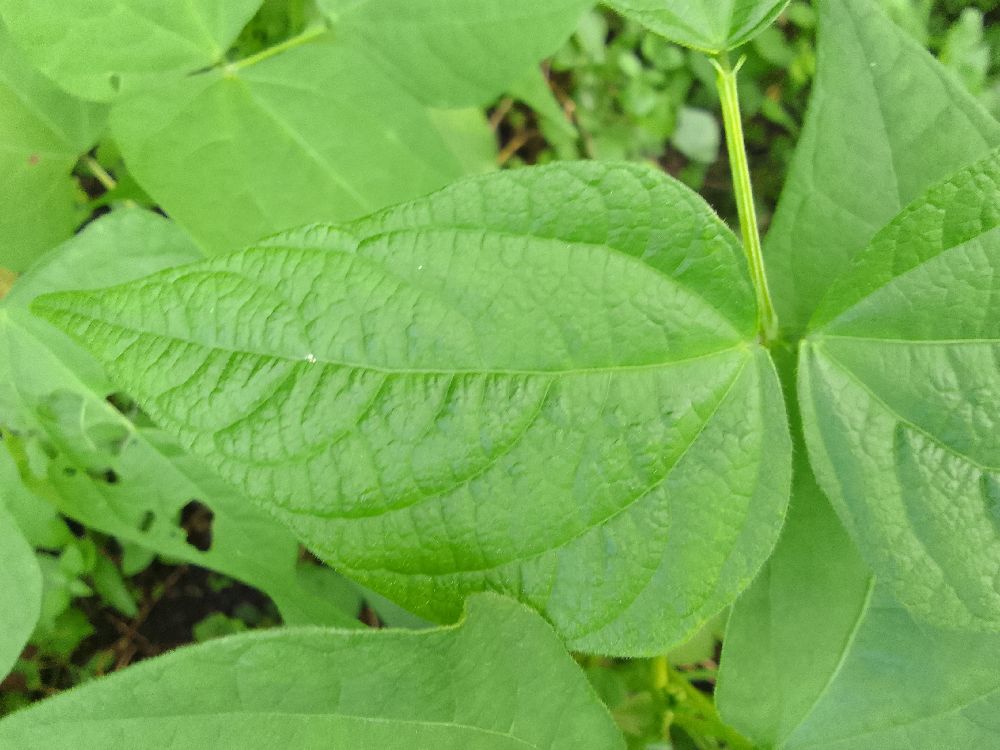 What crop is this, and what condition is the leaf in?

common bean, healthy
